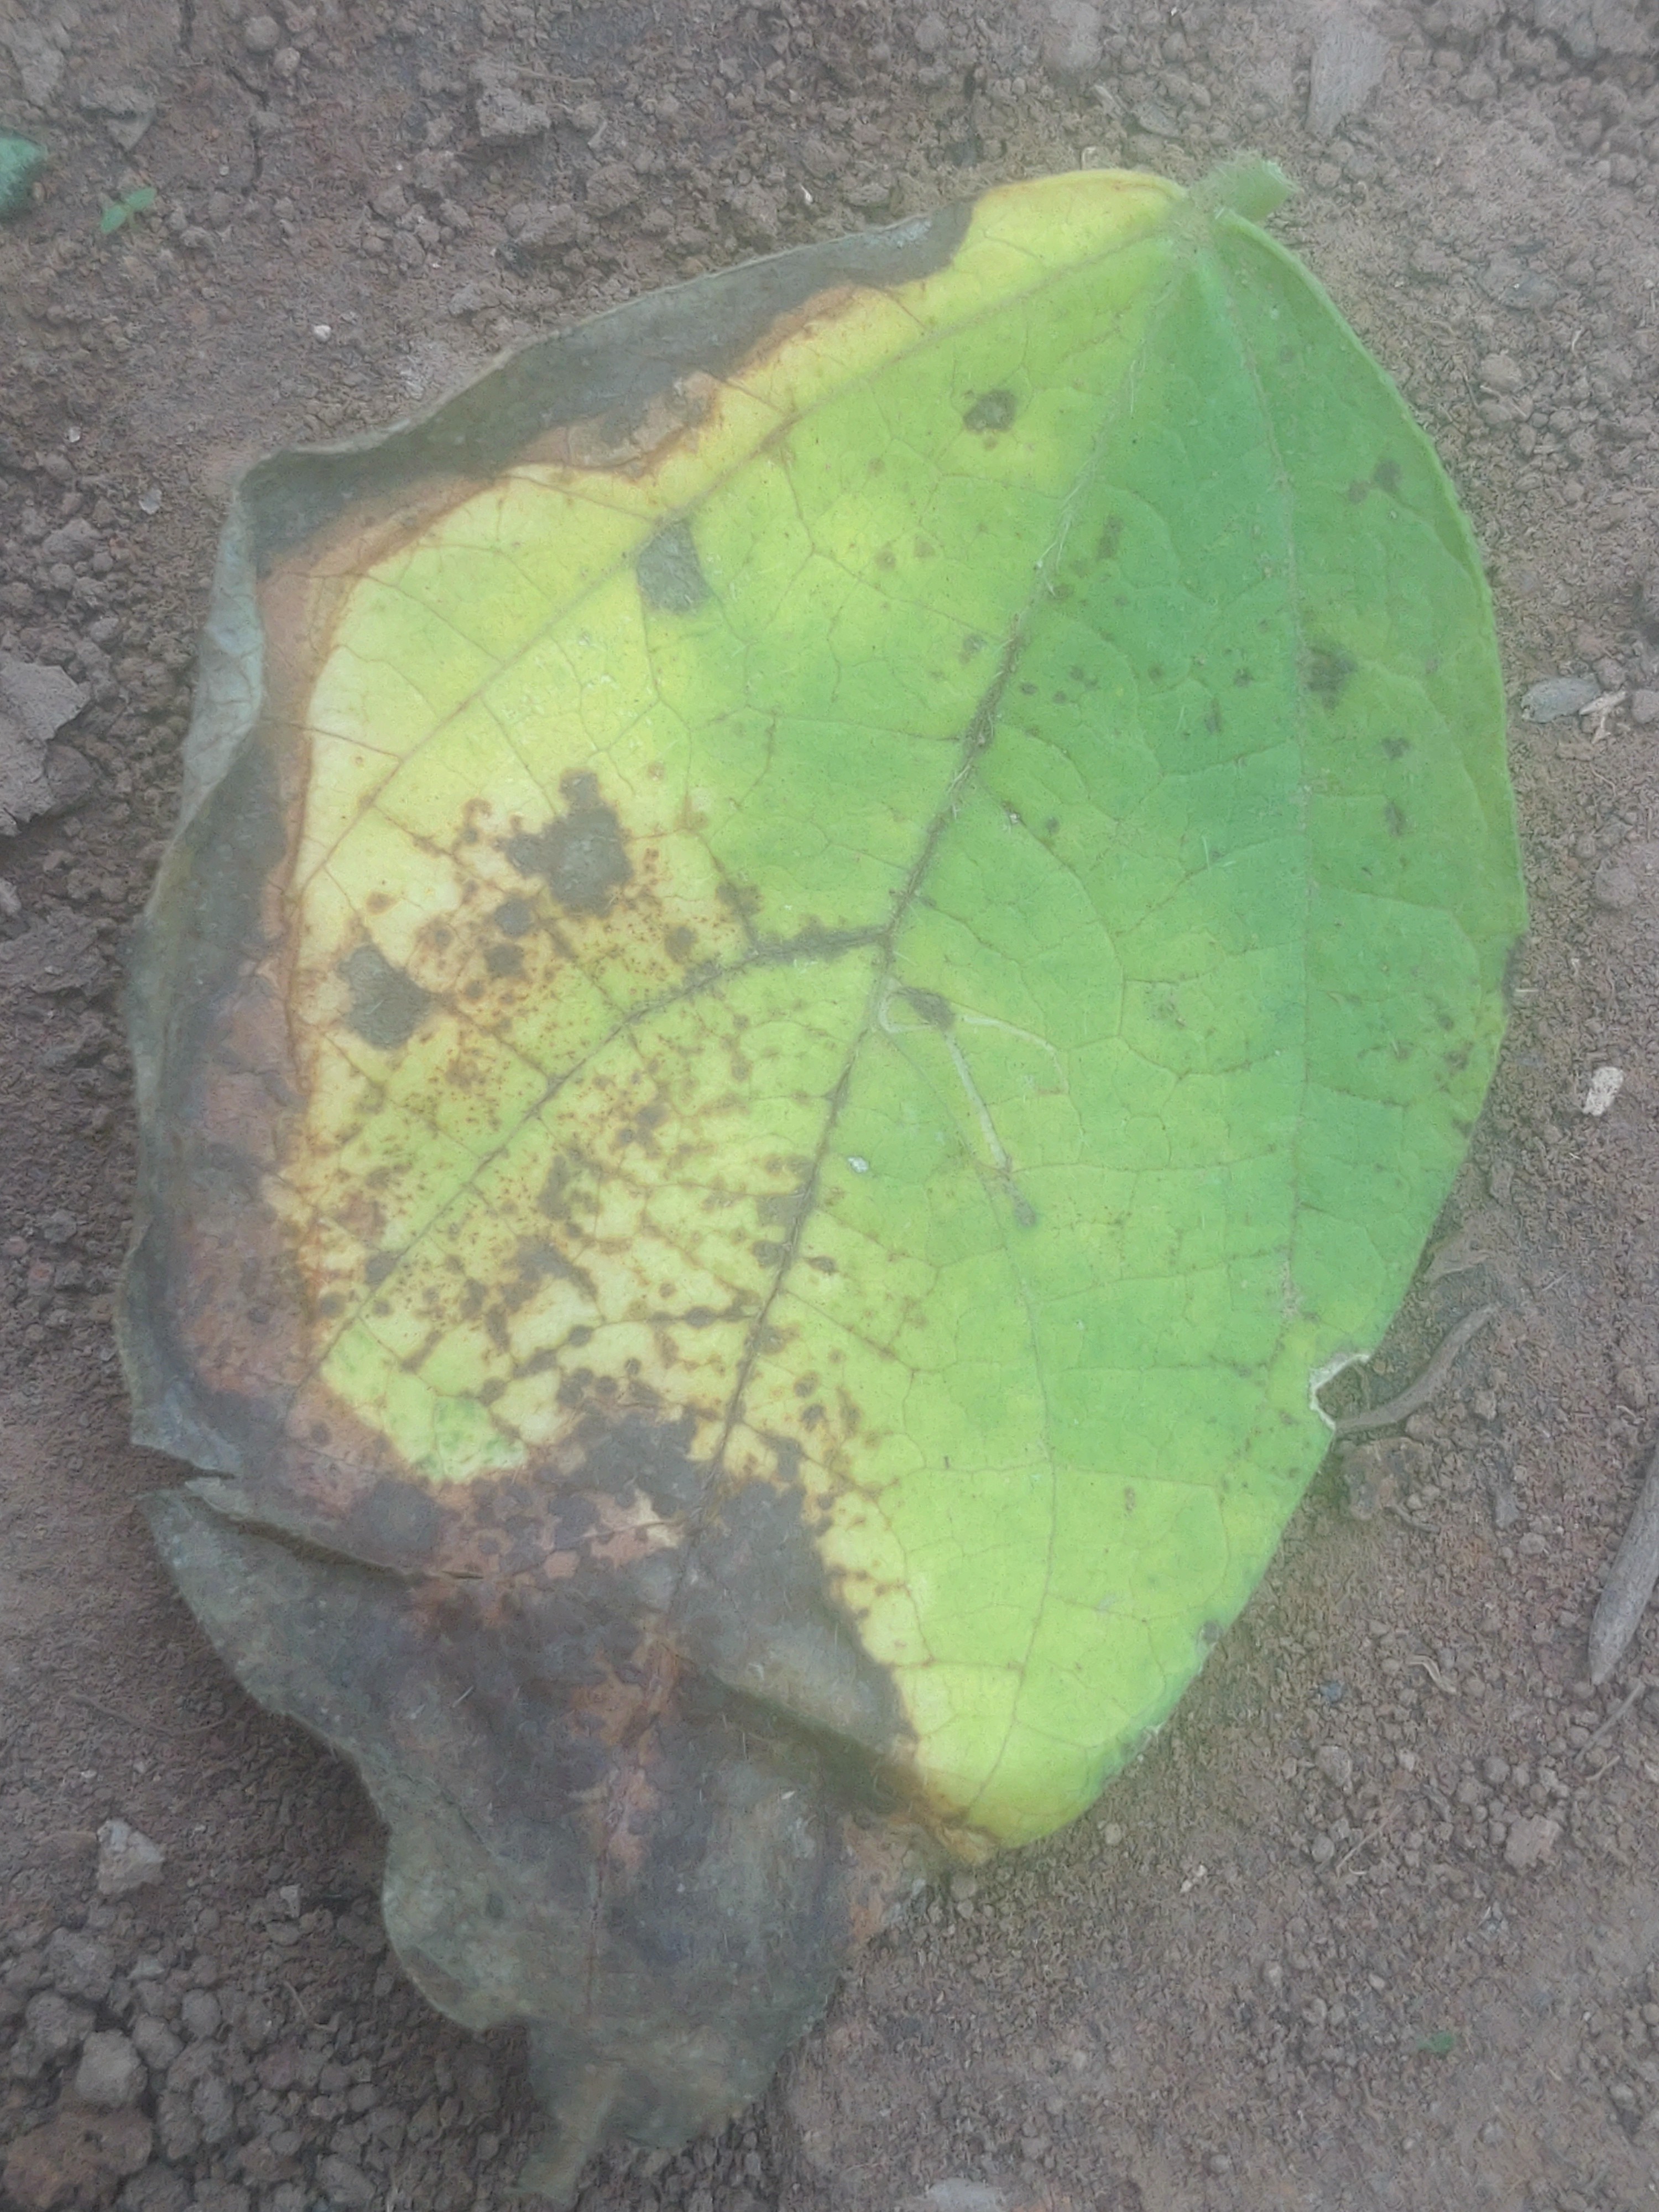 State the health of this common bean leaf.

anthracnose
